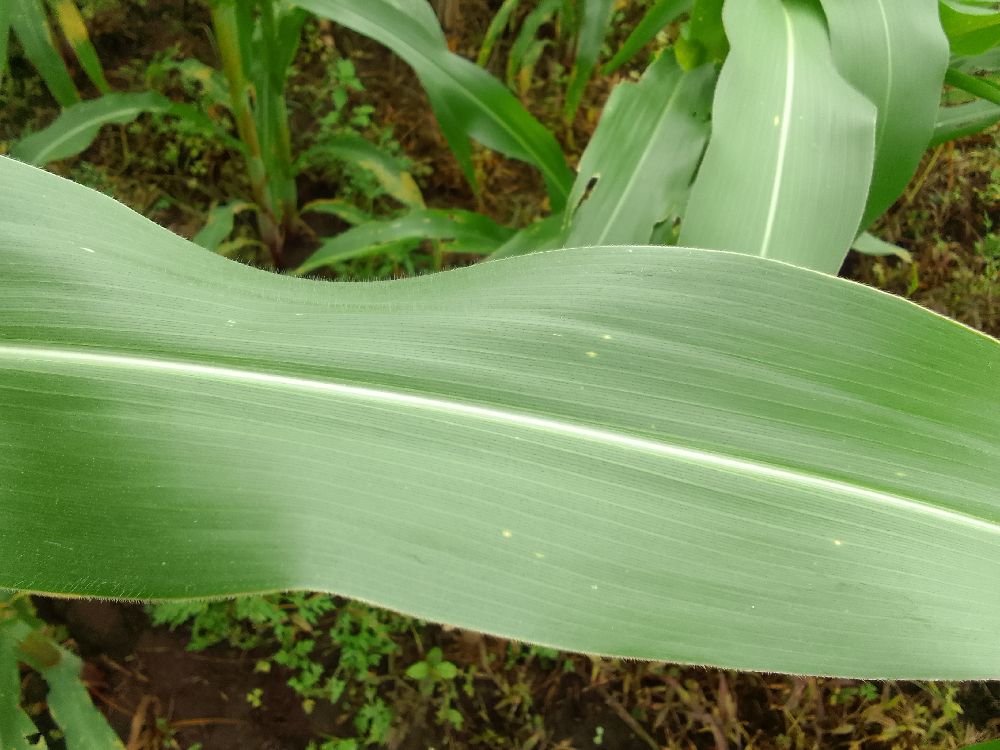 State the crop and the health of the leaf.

maize, healthy
